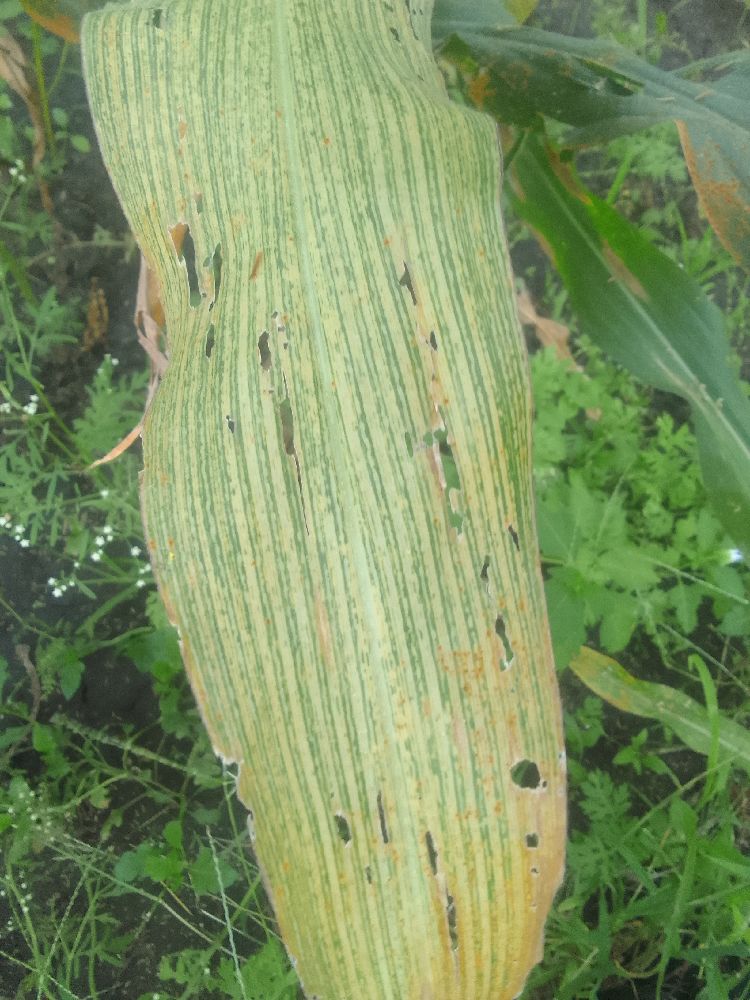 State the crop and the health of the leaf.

maize, maize streak virus
